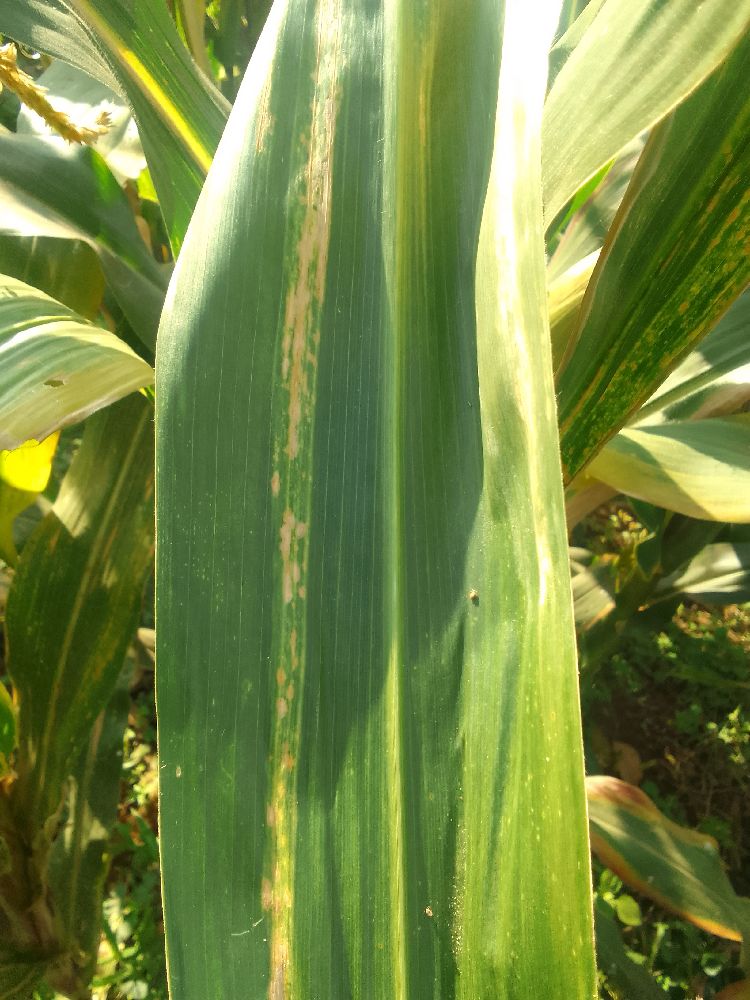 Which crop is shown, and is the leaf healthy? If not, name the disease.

maize, maize lethal necrosis
